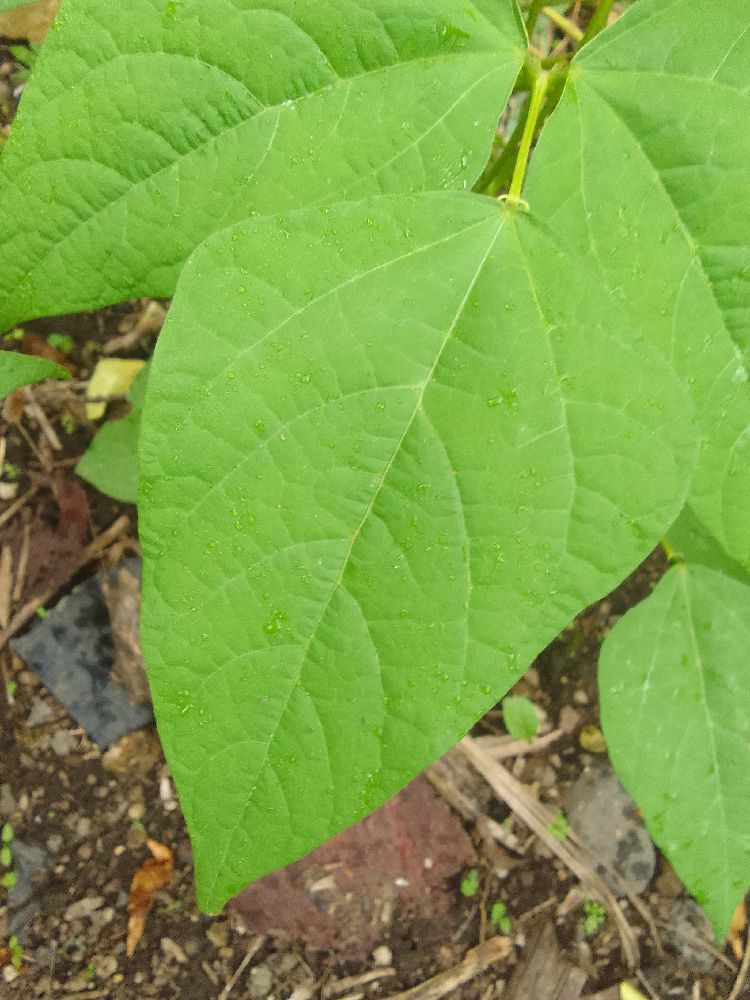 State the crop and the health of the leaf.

common bean, healthy
